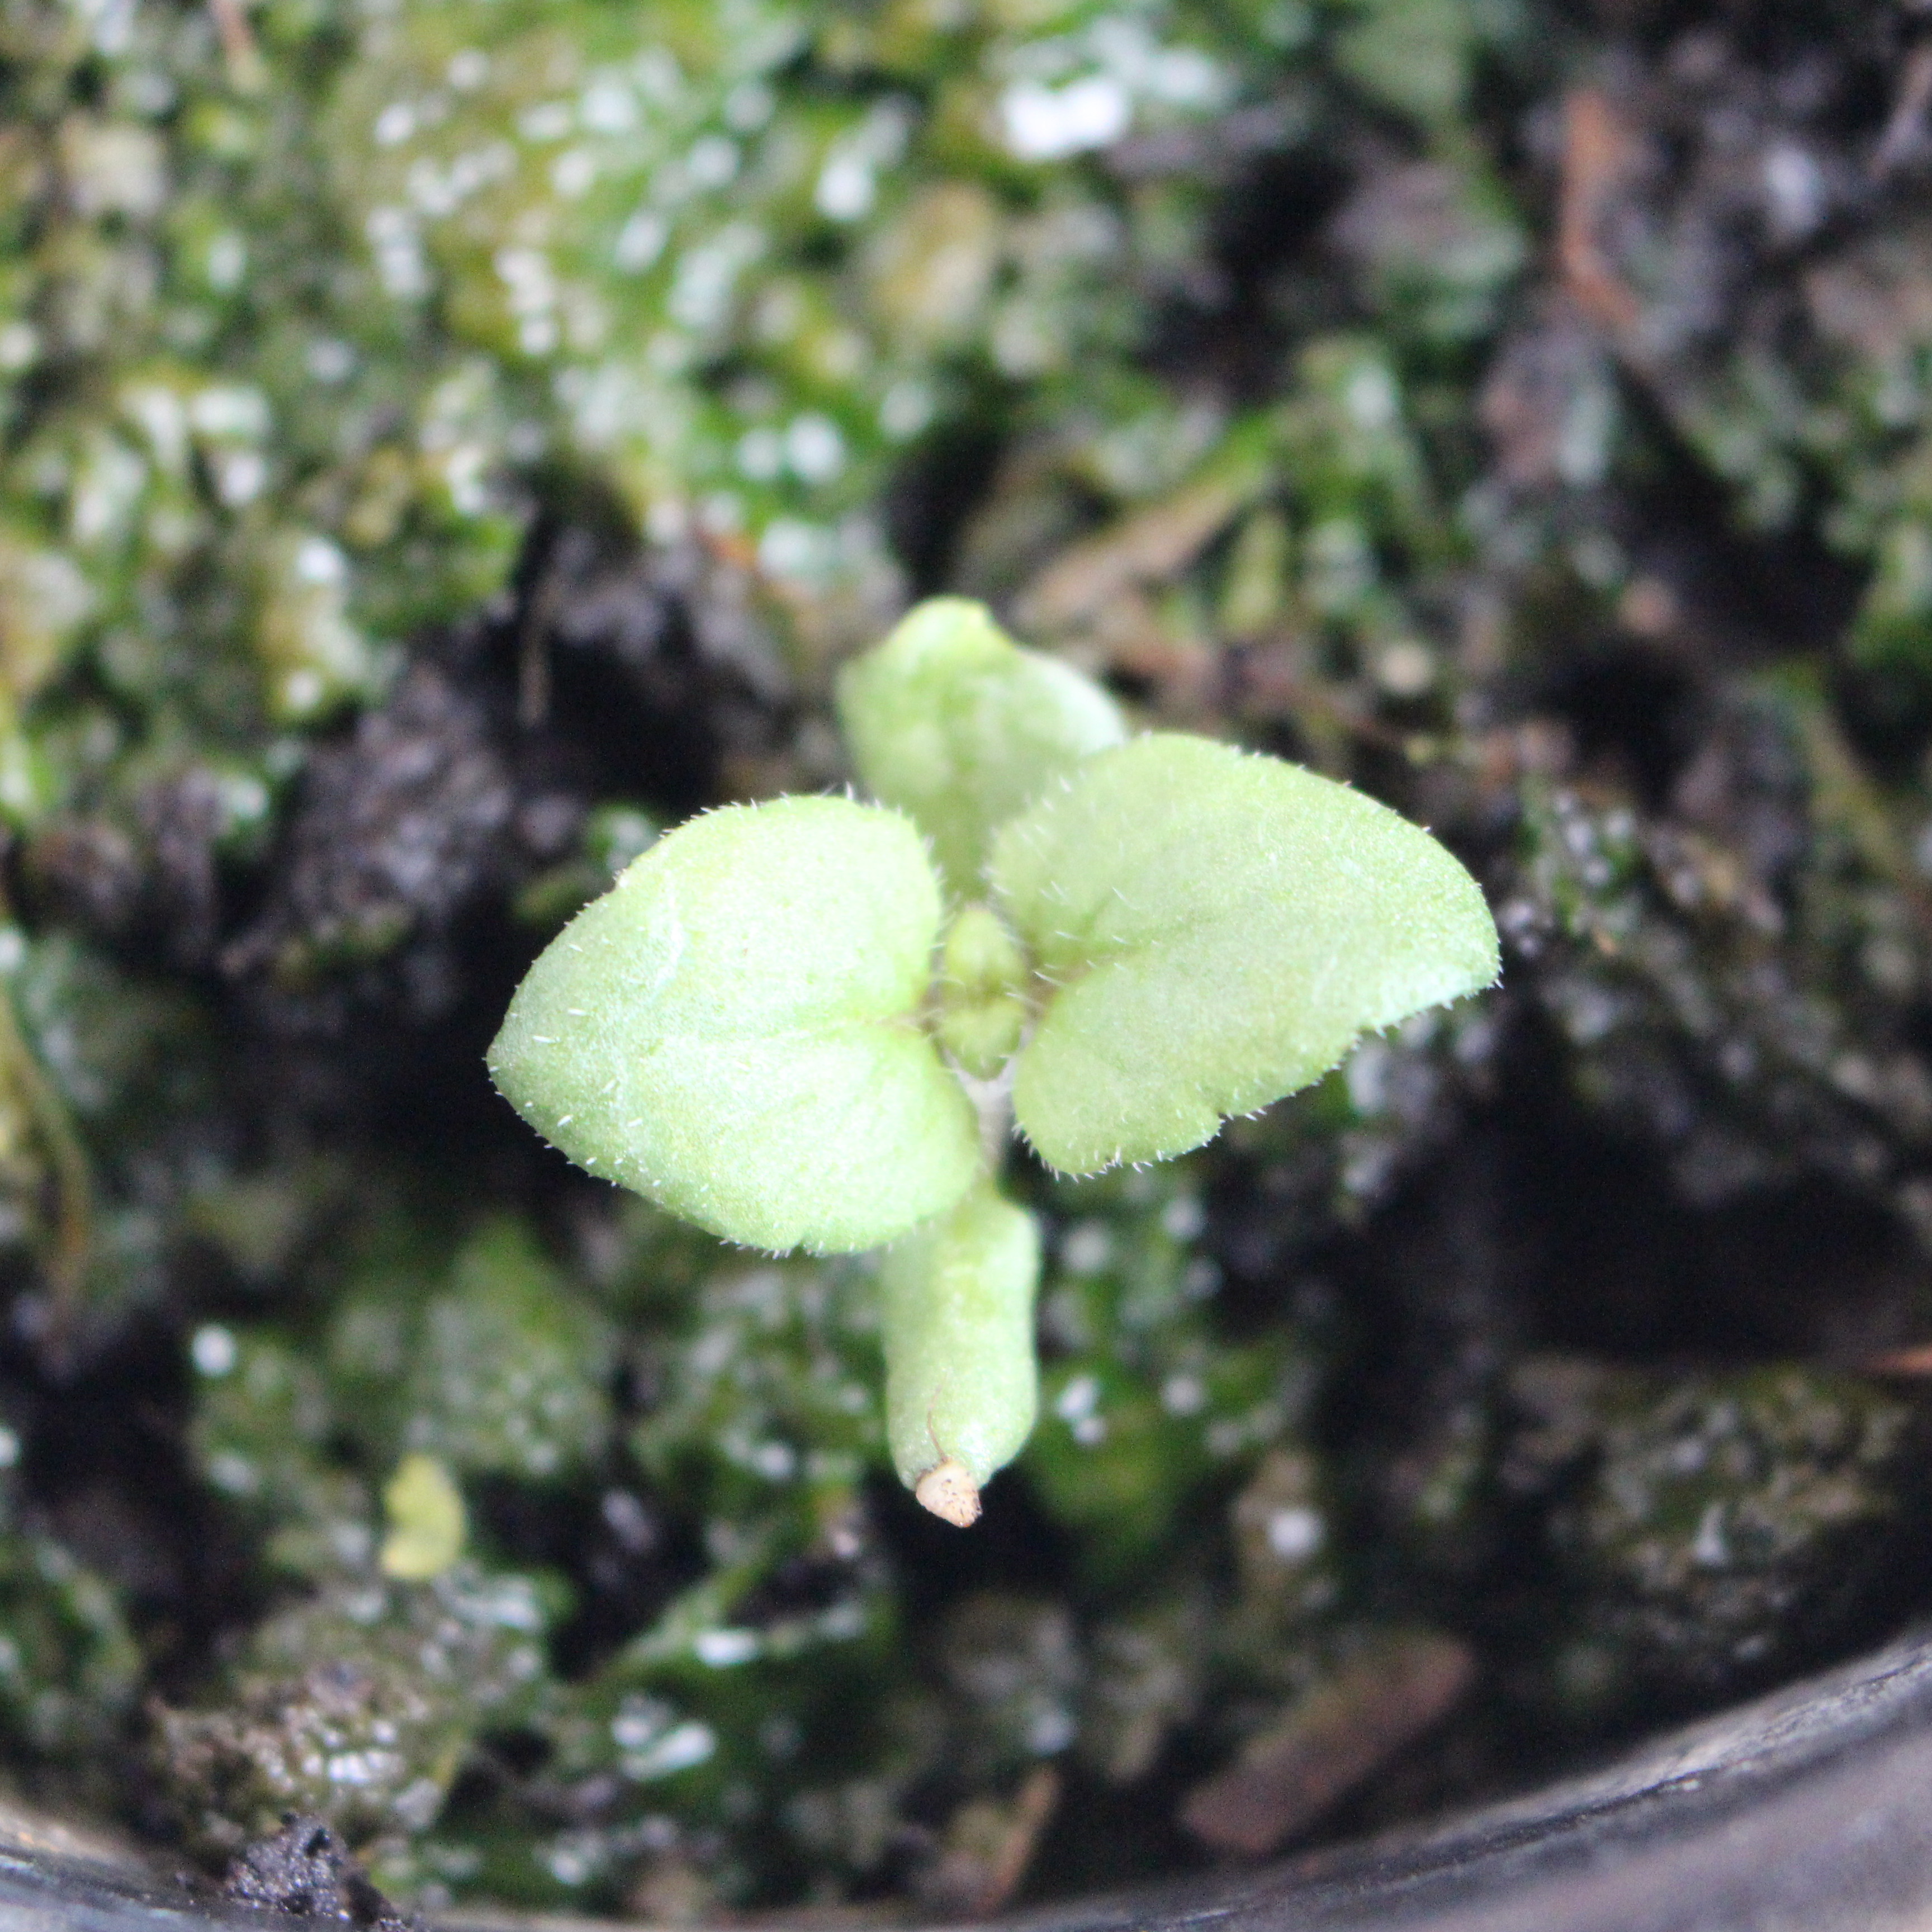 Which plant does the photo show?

Veronica persica
